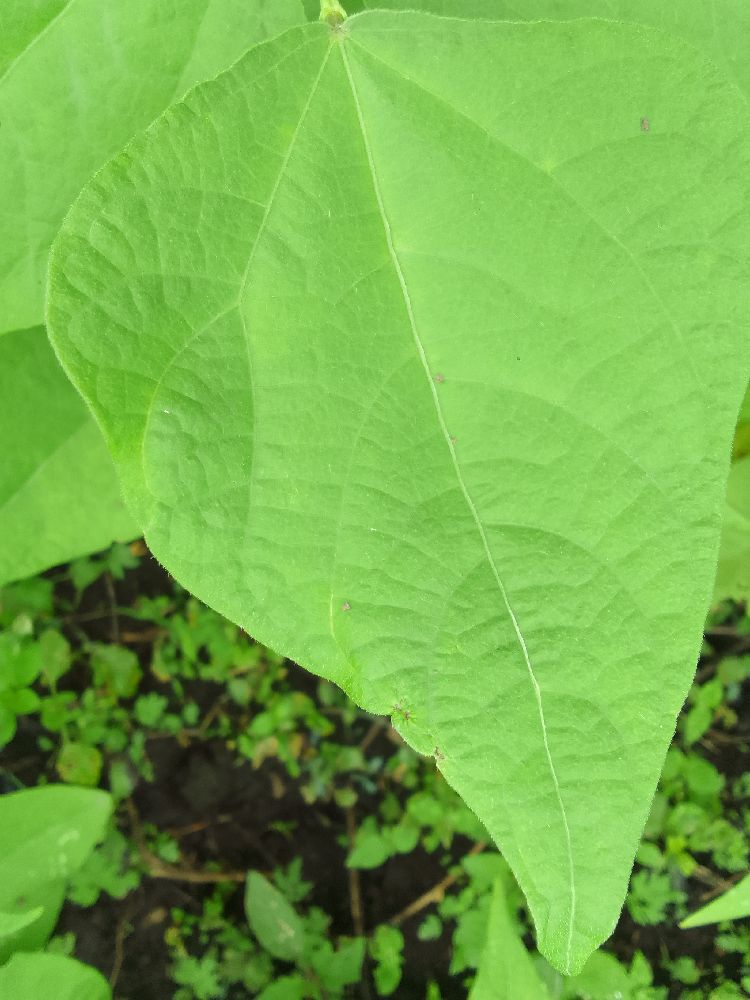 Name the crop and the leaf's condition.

common bean, healthy
